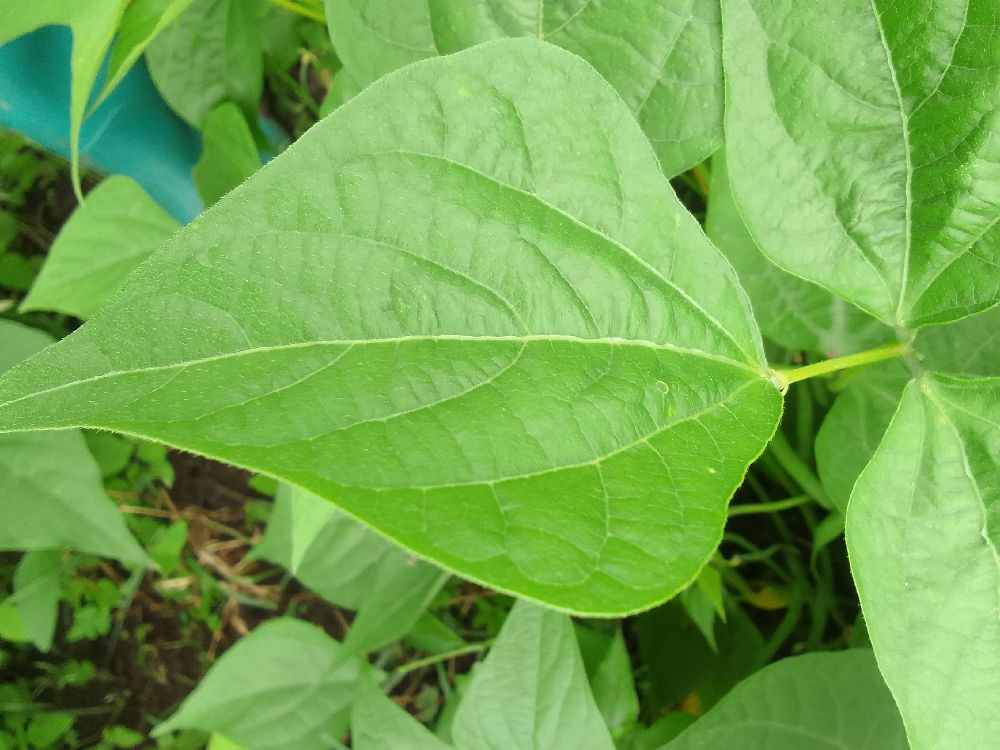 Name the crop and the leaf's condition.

common bean, healthy
